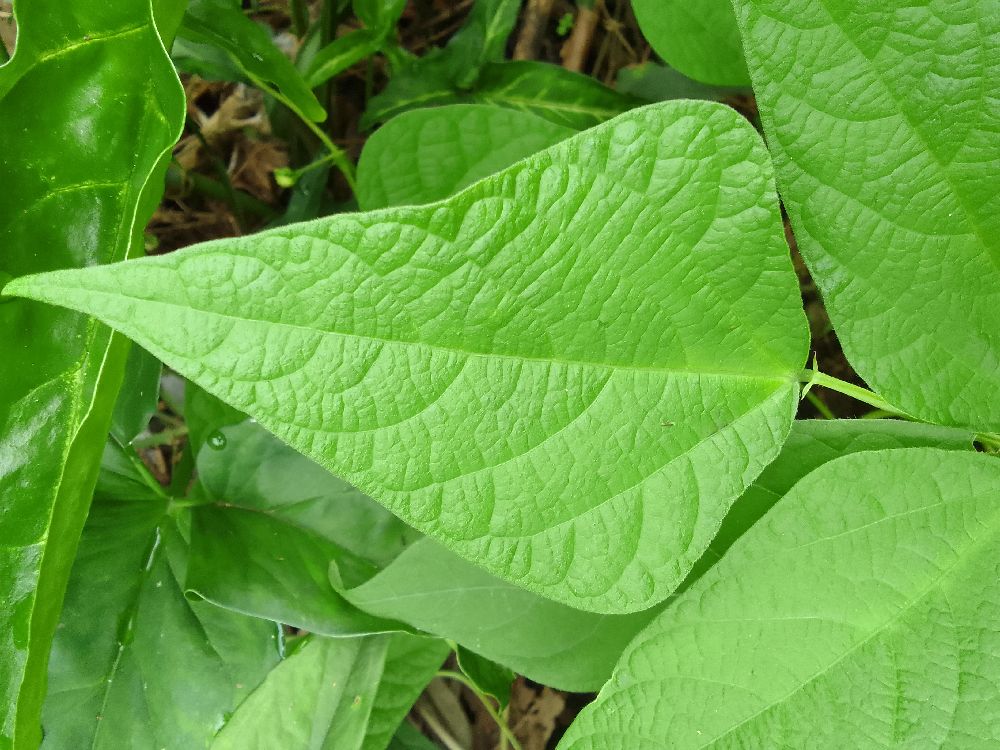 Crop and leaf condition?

common bean, healthy
